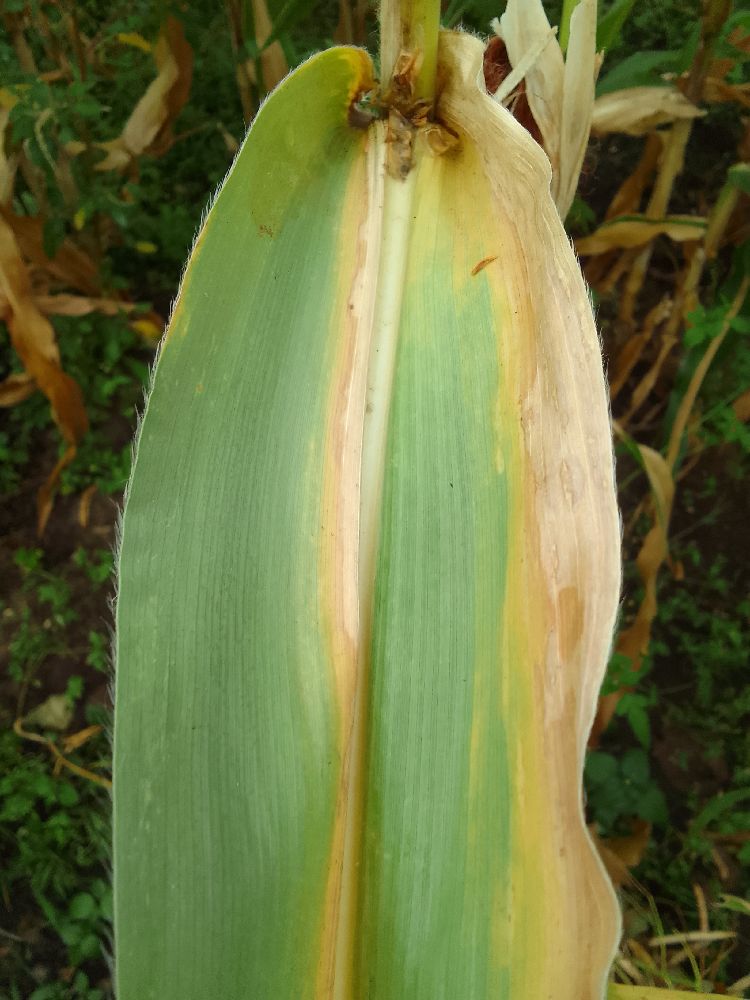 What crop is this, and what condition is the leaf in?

maize, maize lethal necrosis
